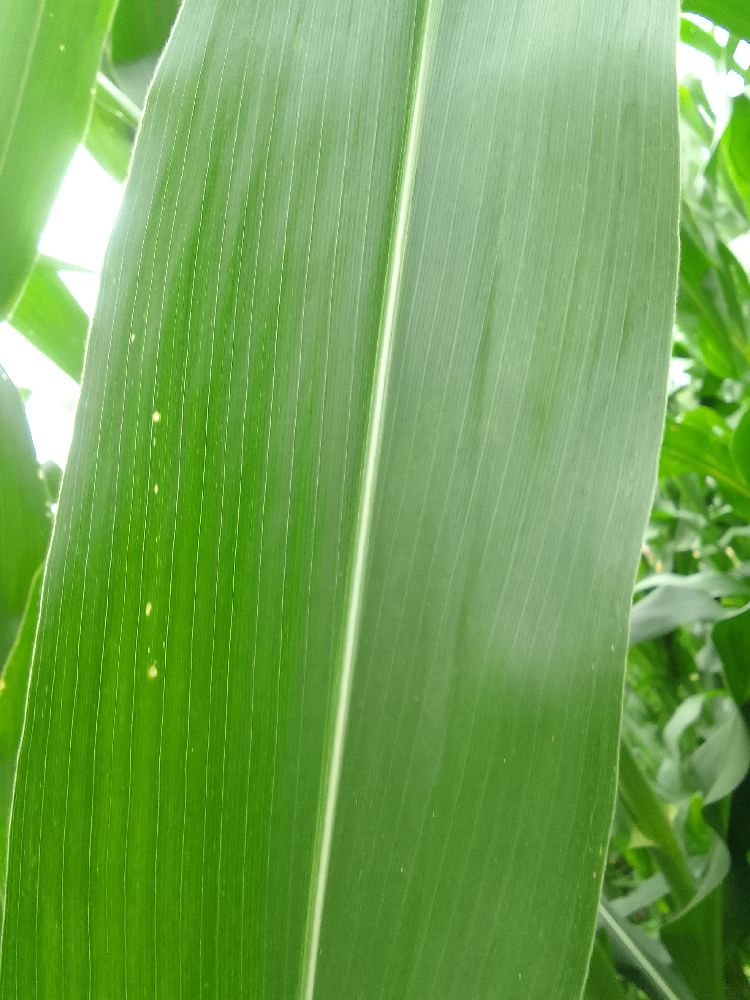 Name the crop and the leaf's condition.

maize, healthy
